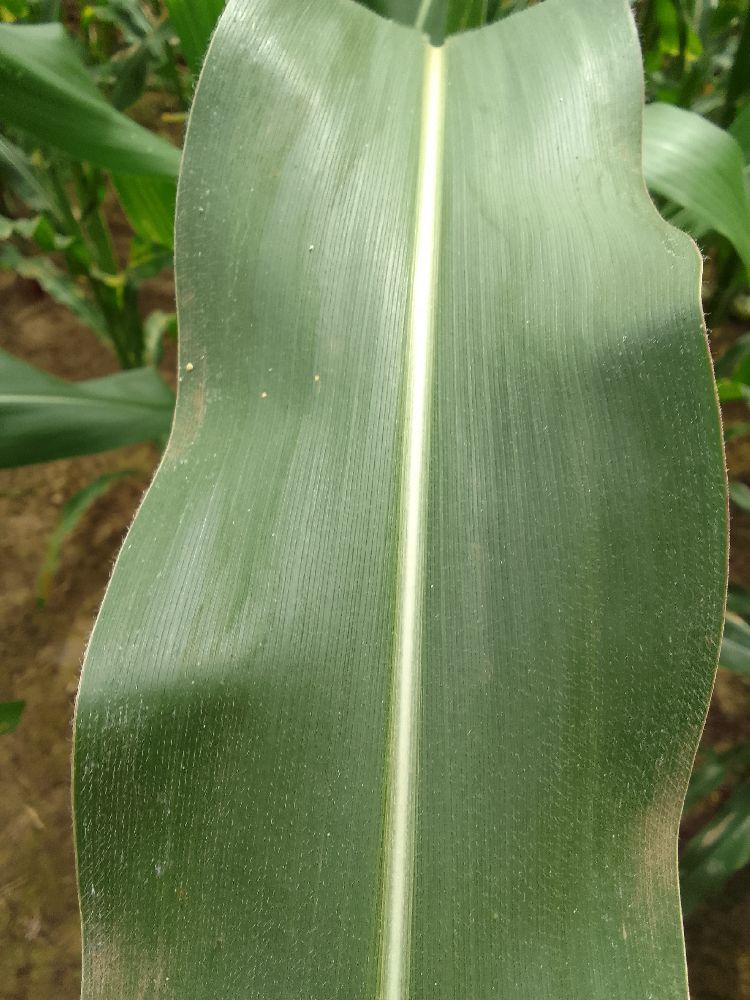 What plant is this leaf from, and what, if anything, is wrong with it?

maize, healthy
